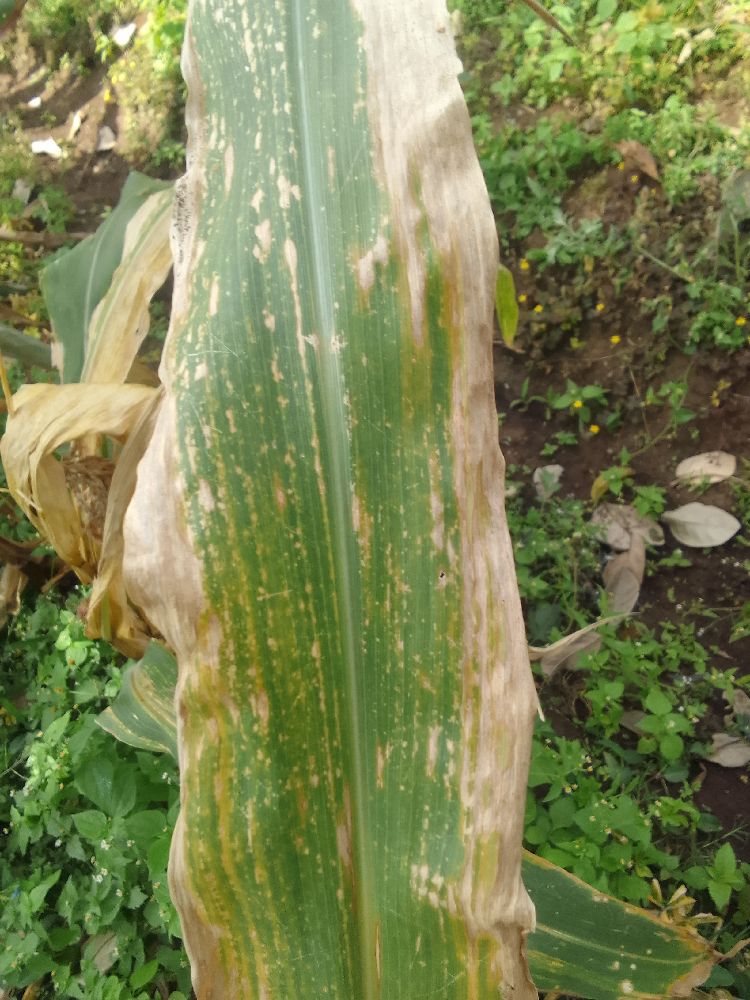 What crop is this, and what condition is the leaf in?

maize, maize lethal necrosis
